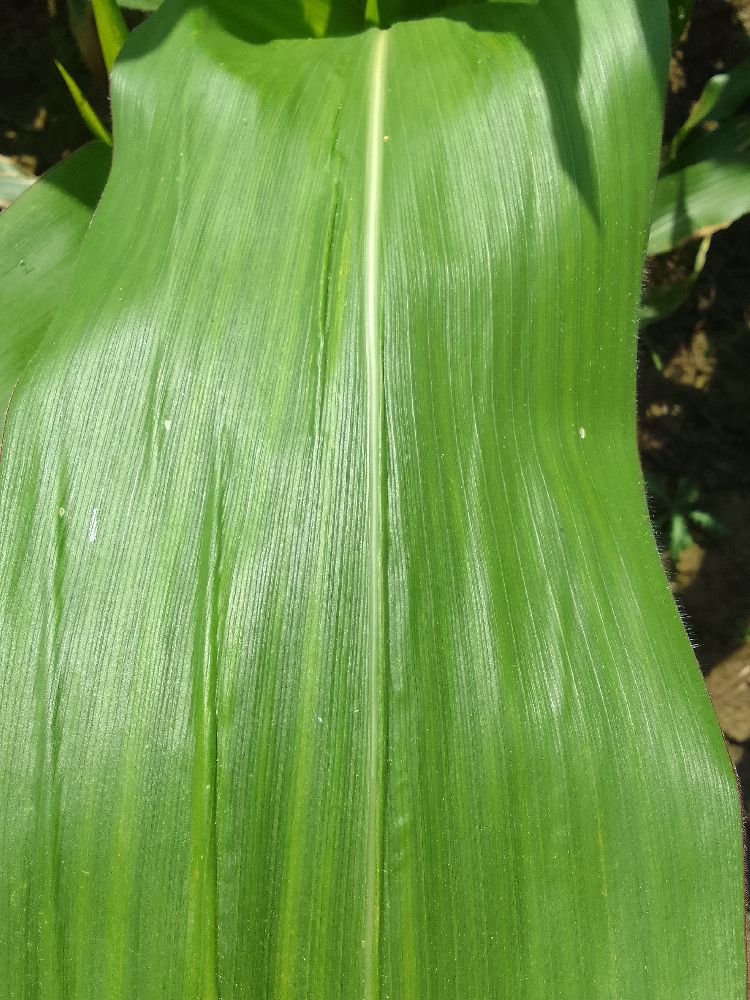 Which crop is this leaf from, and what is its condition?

maize, healthy
